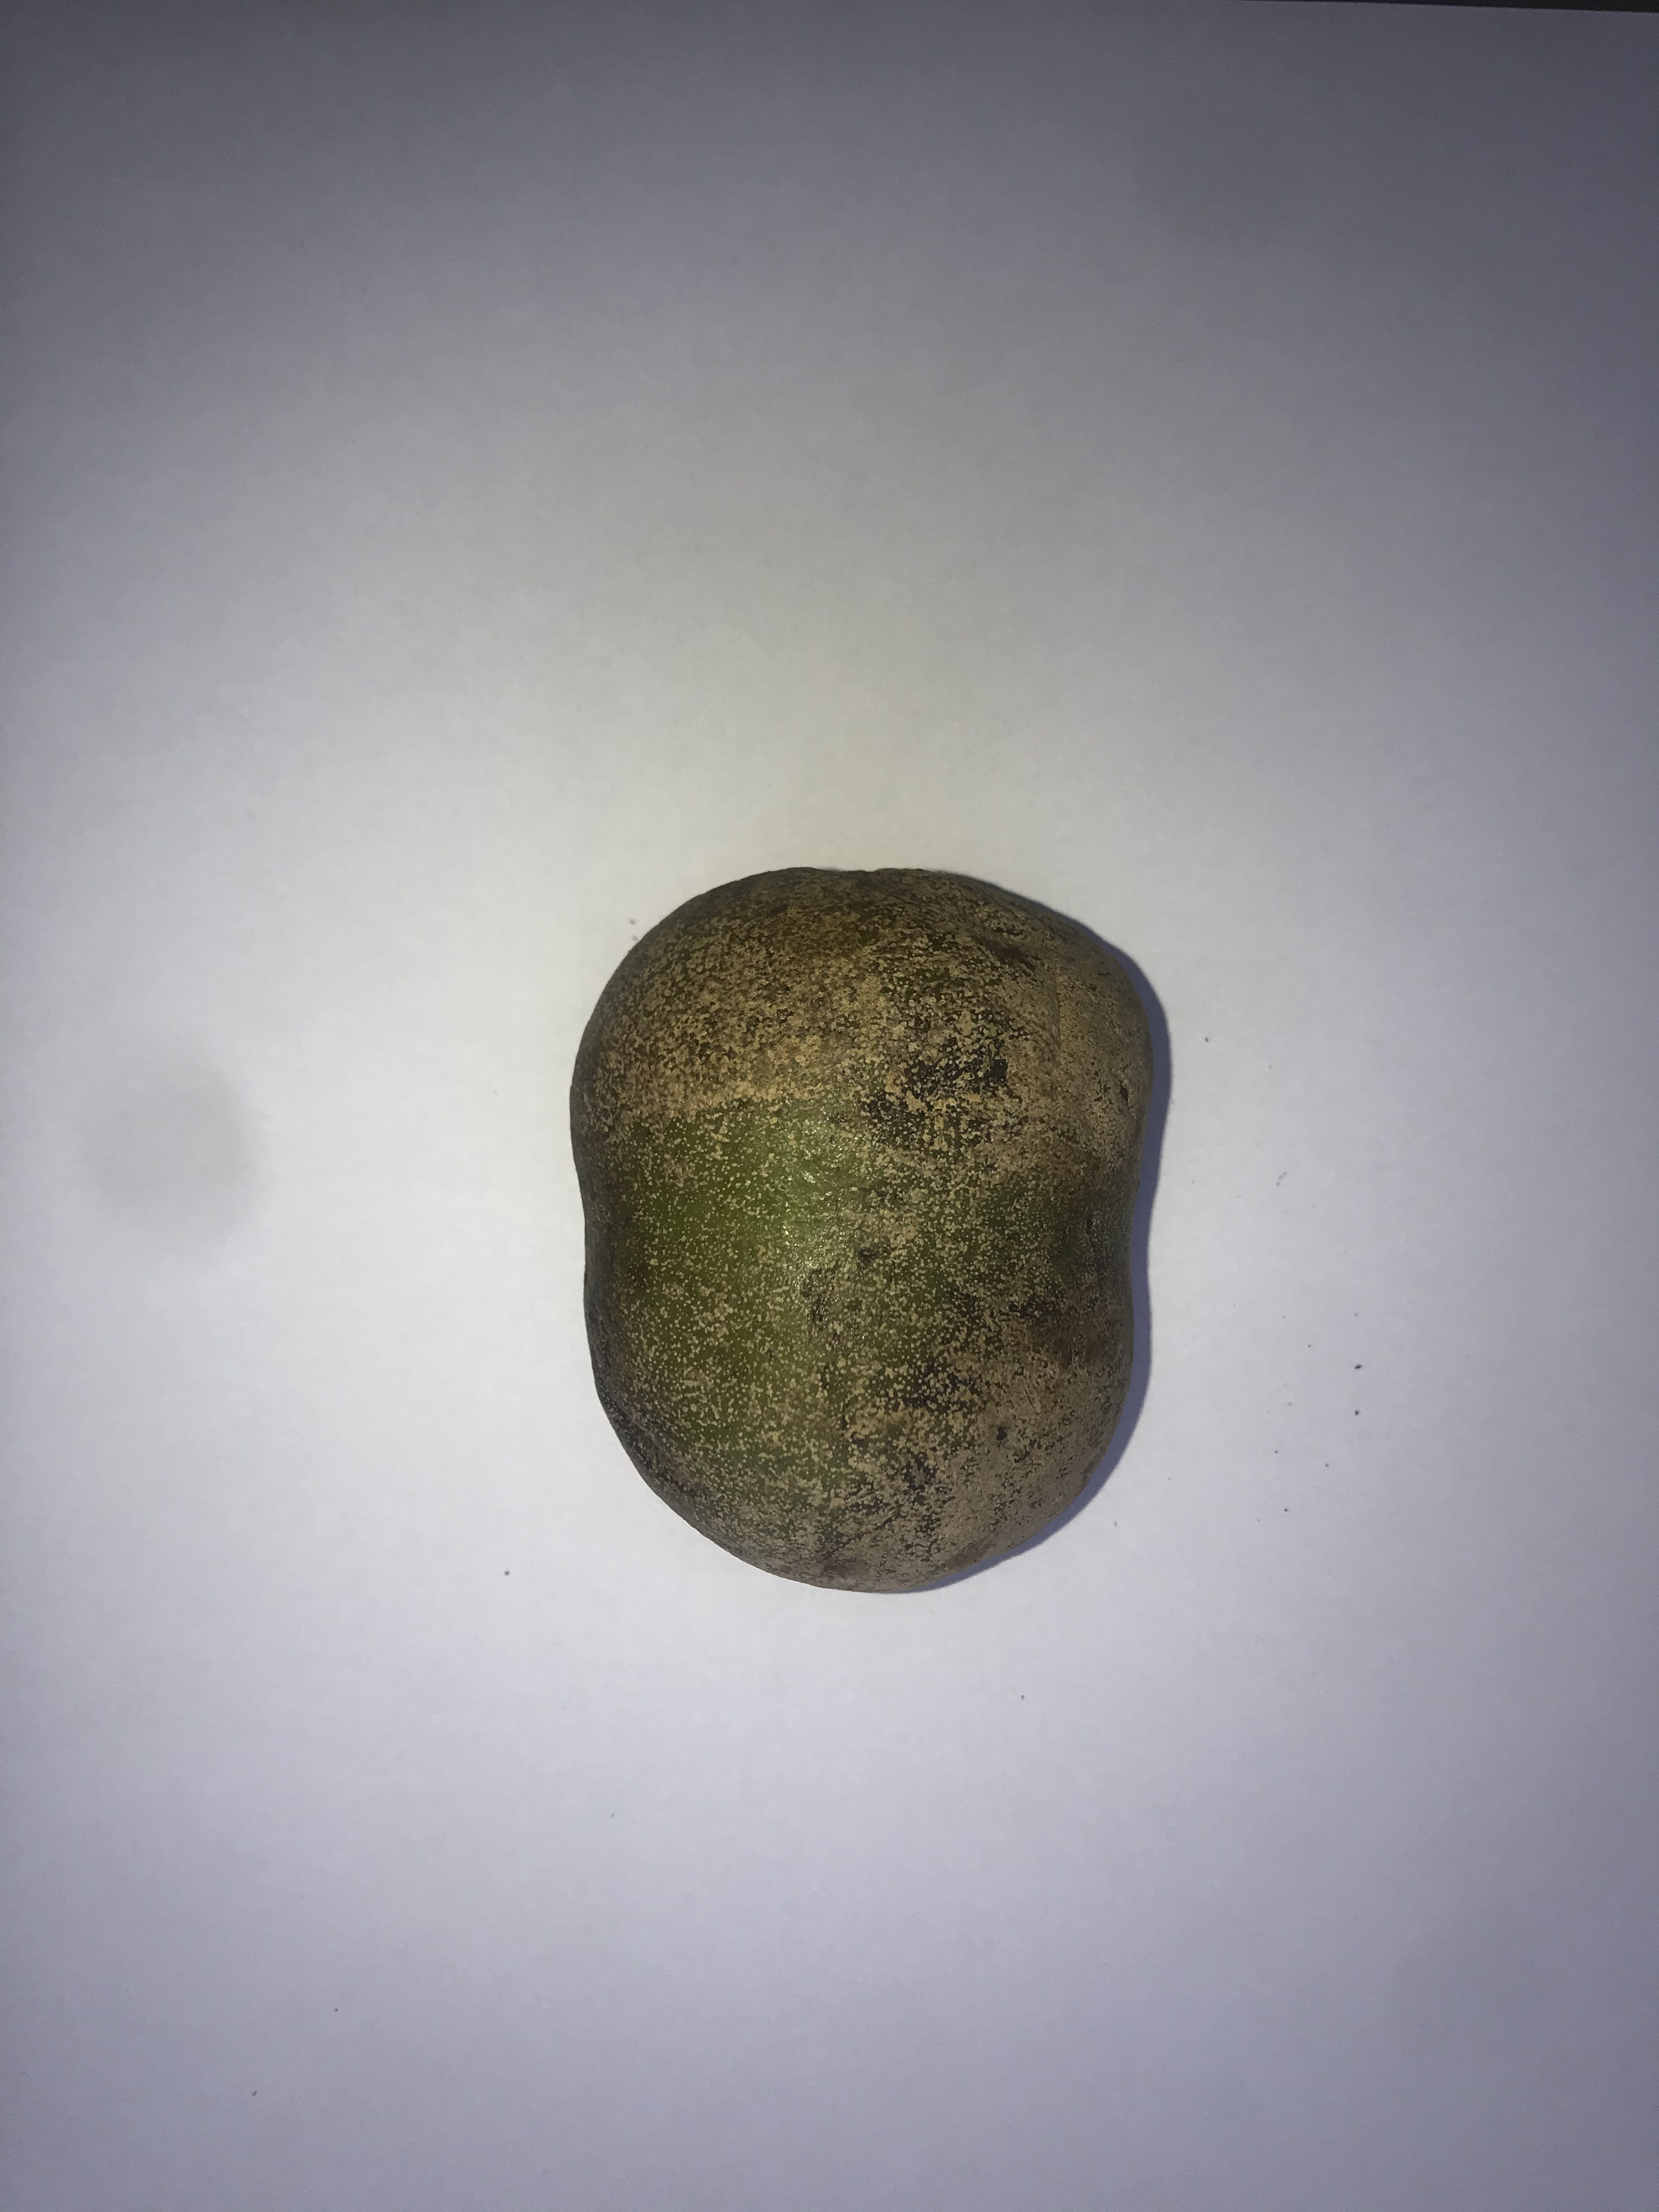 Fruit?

pequi
